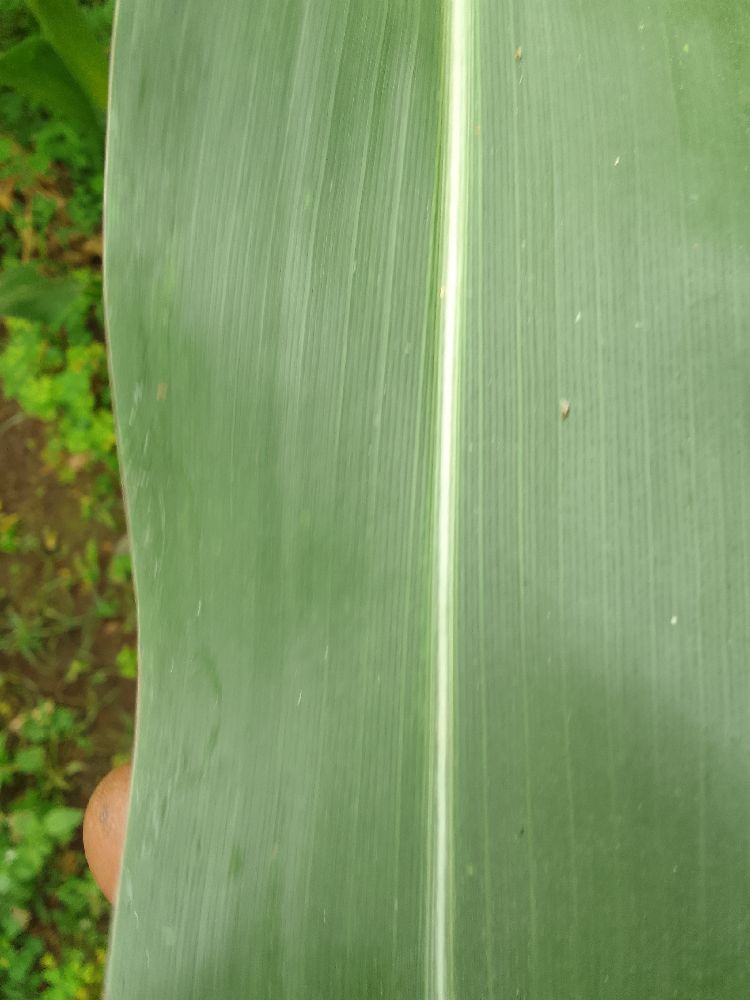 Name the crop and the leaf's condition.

maize, healthy
